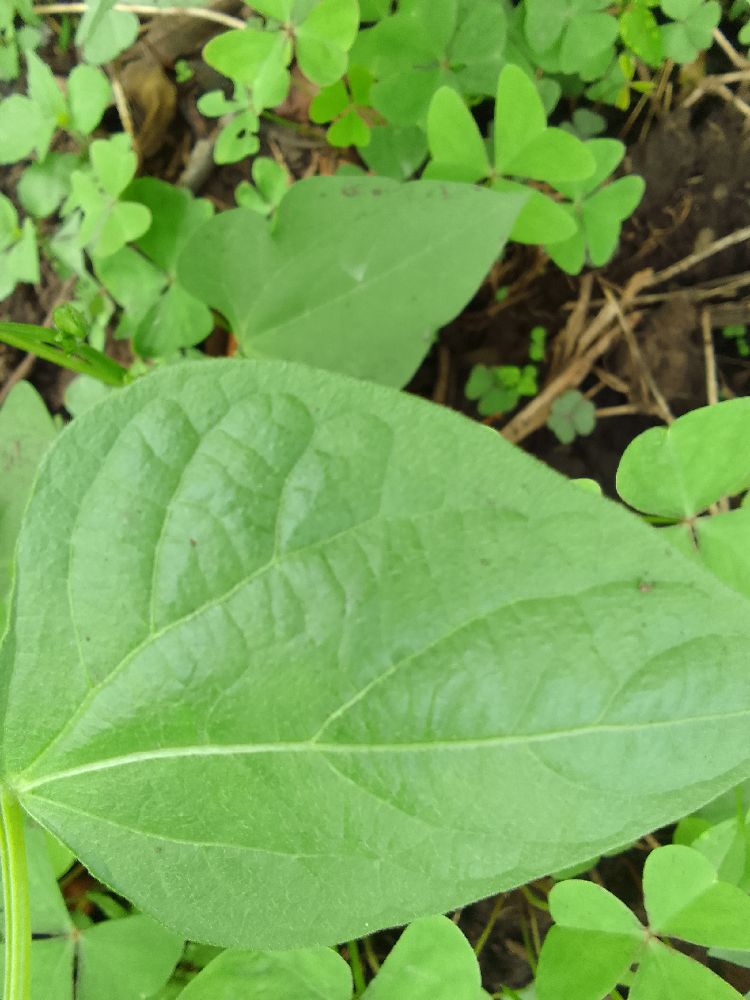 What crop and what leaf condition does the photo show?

common bean, healthy
